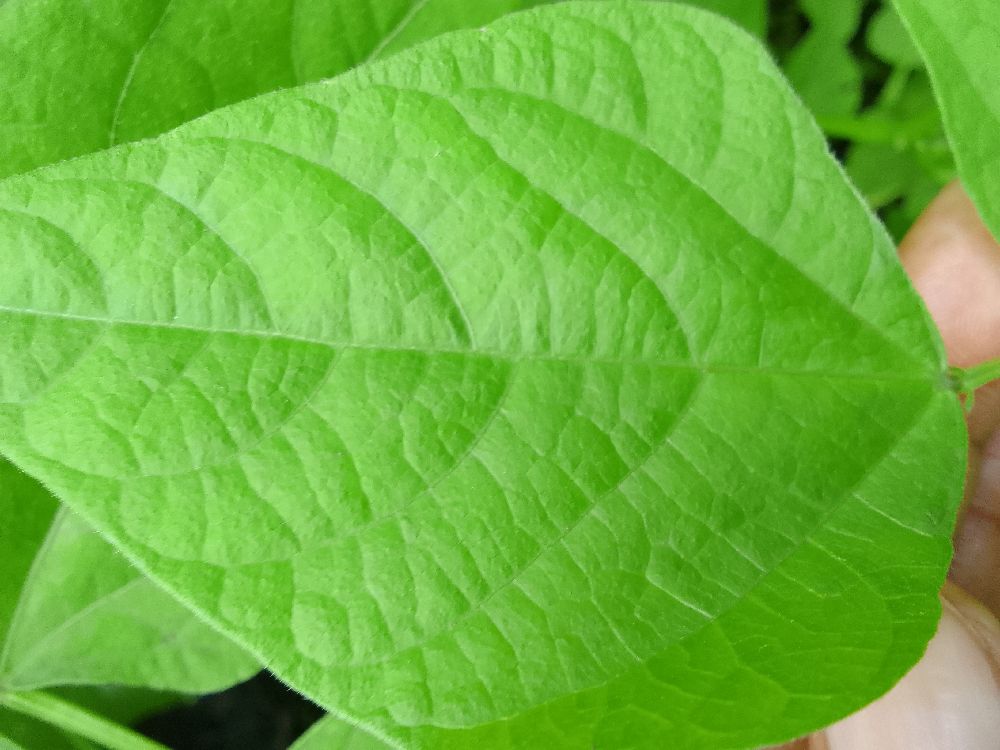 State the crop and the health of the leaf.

common bean, healthy
